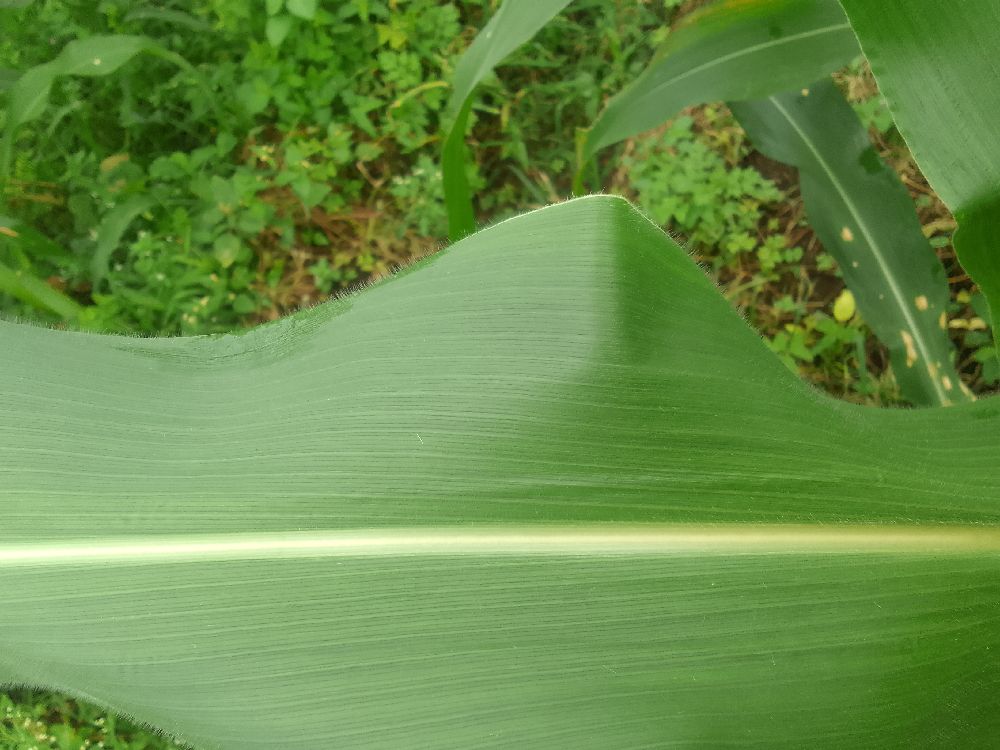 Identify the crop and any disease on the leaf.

maize, healthy
